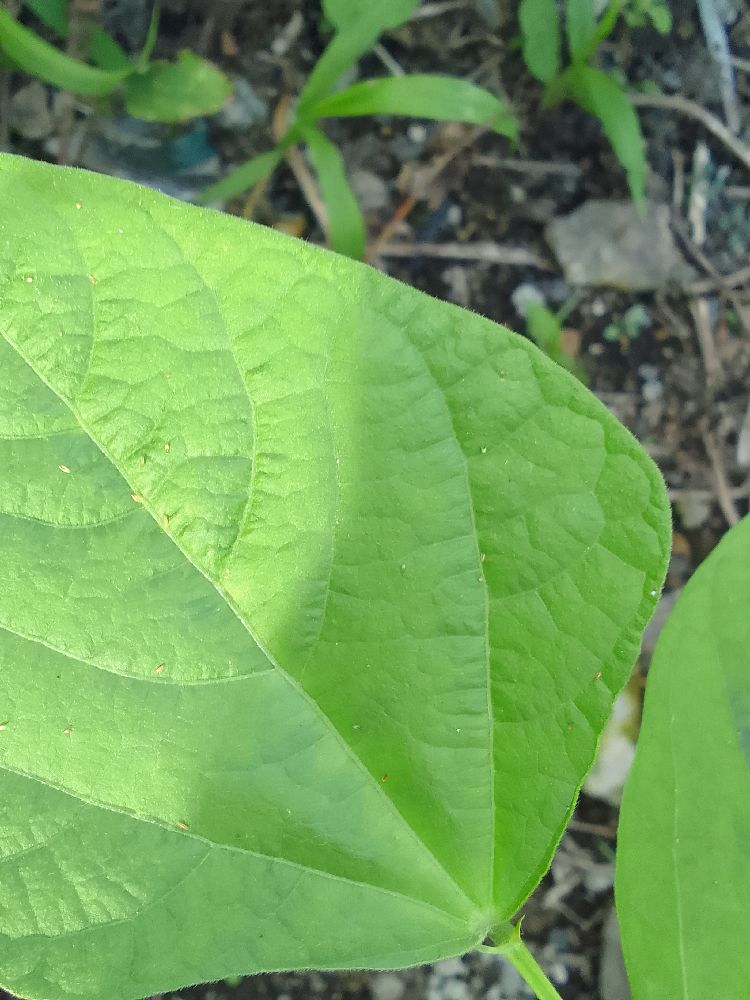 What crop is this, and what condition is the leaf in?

common bean, healthy
